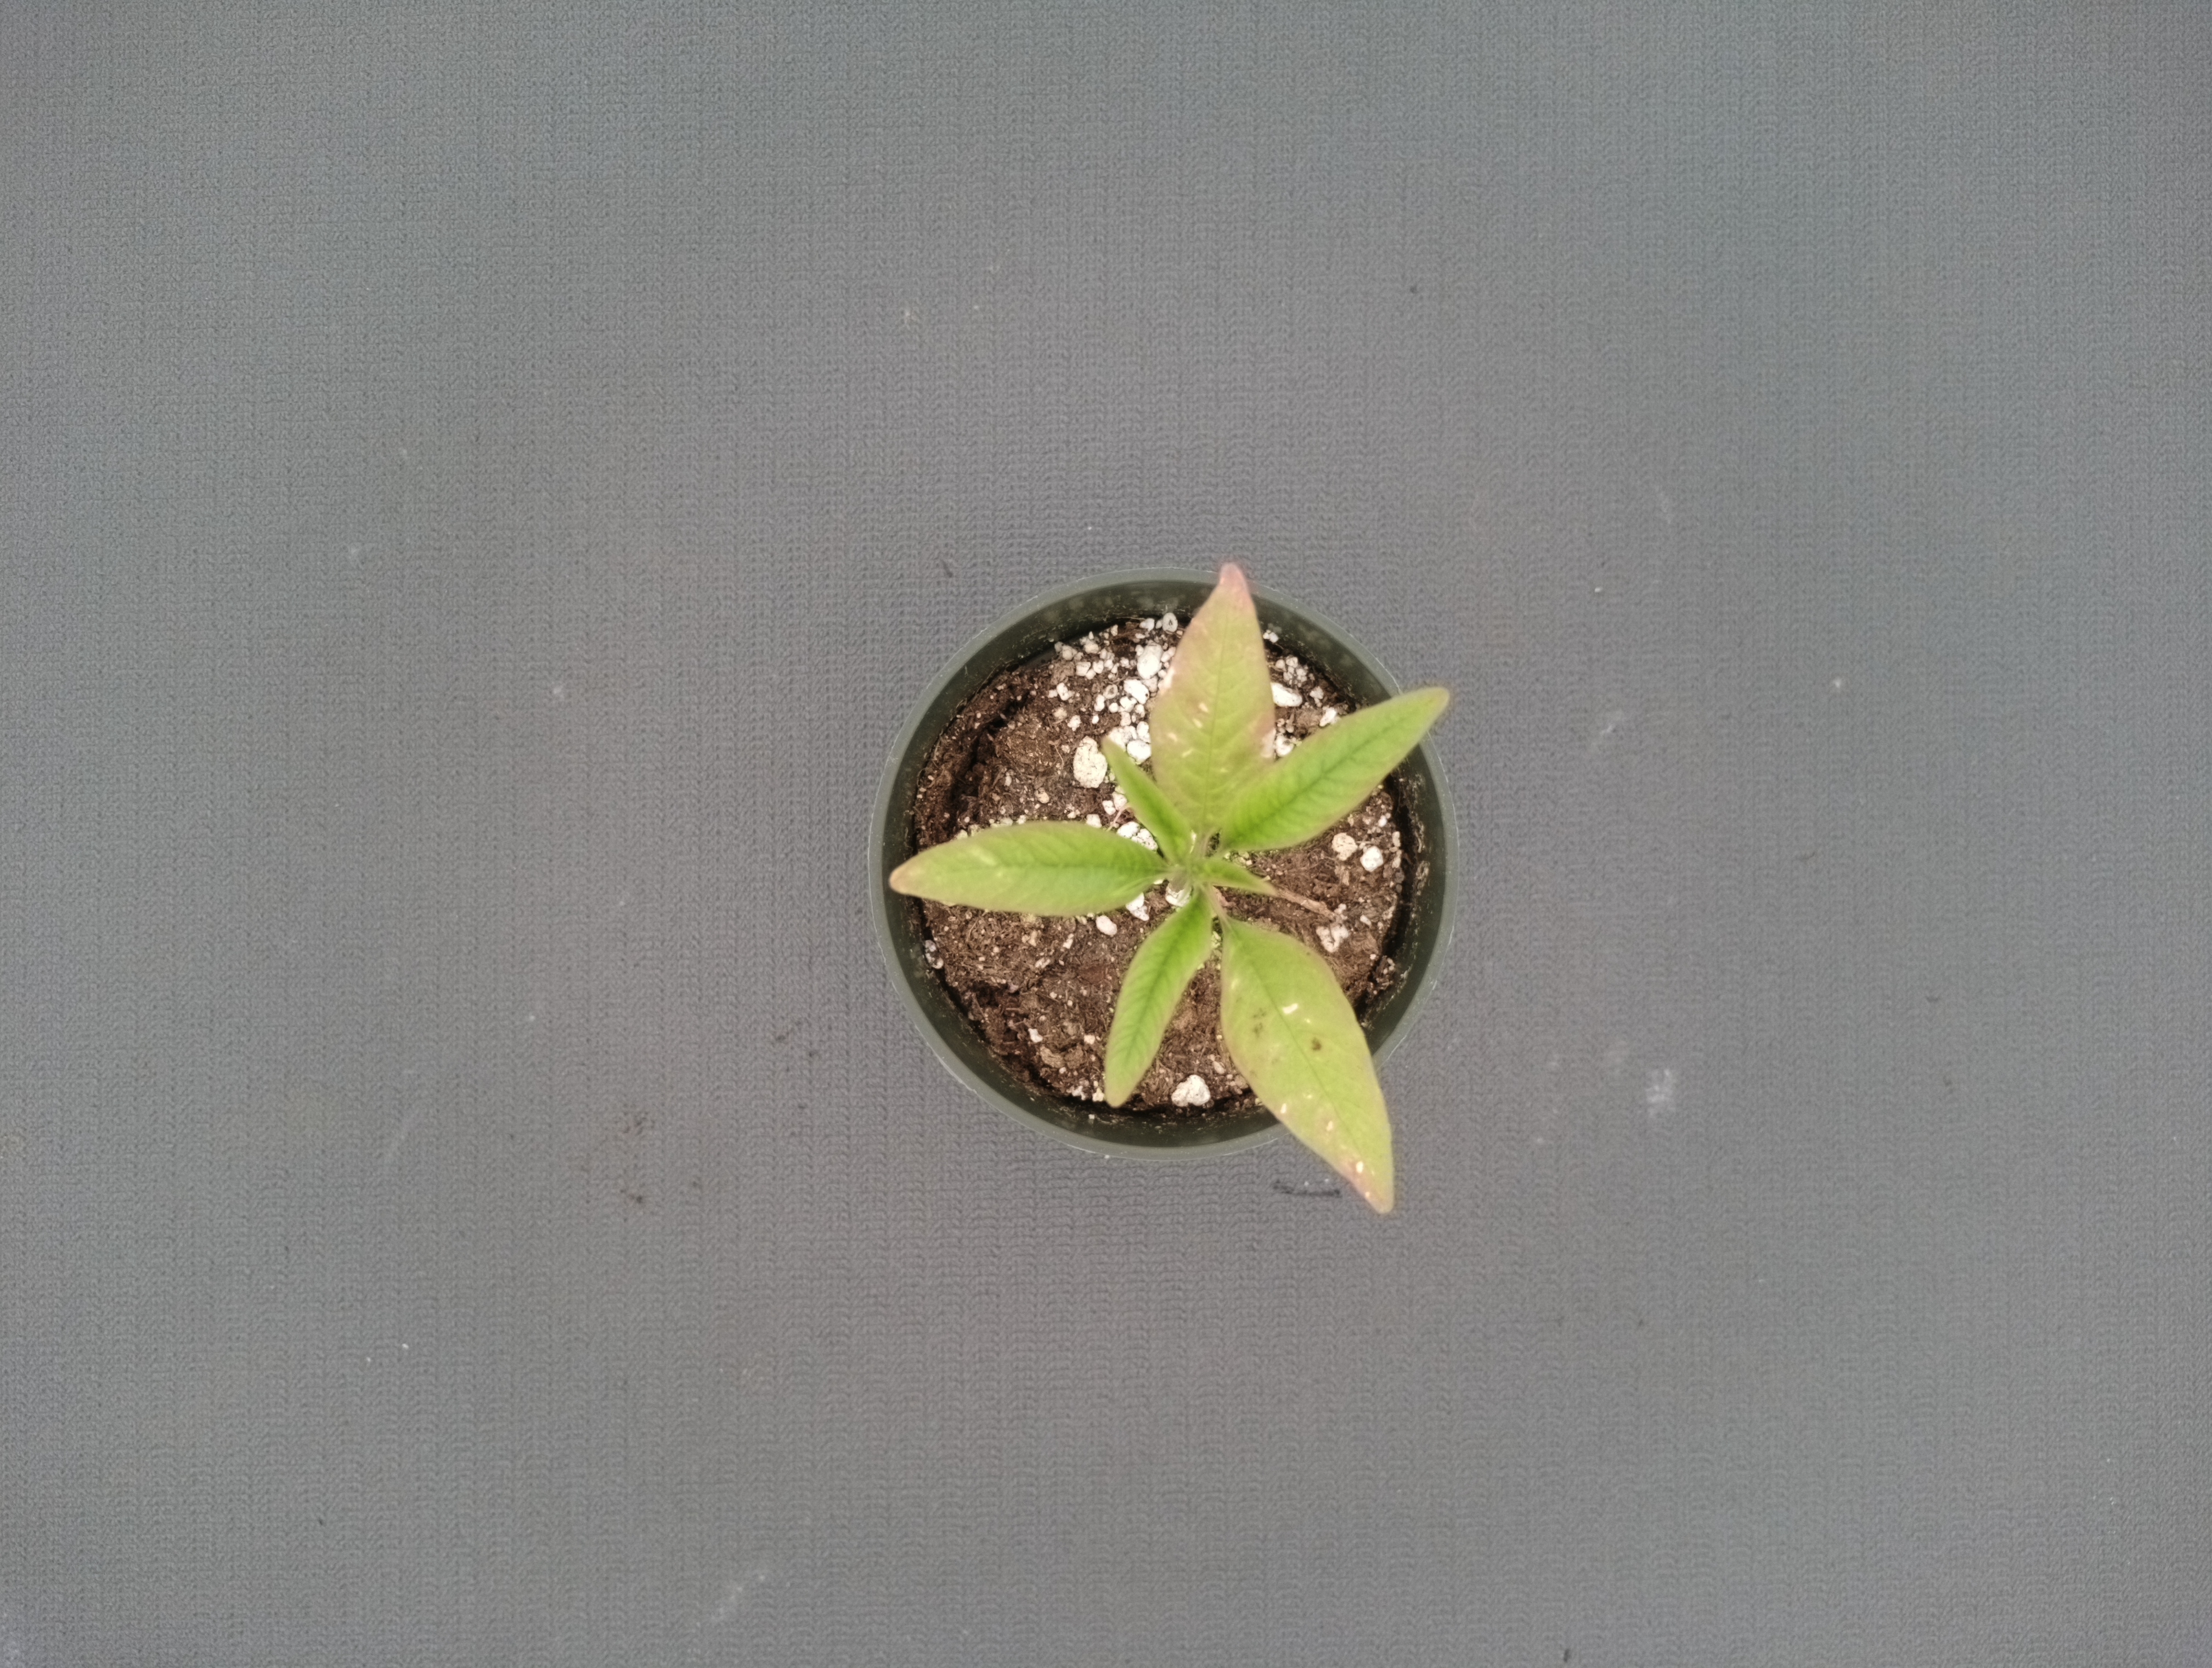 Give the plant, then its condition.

waterhemp, chlorosis necrosis
